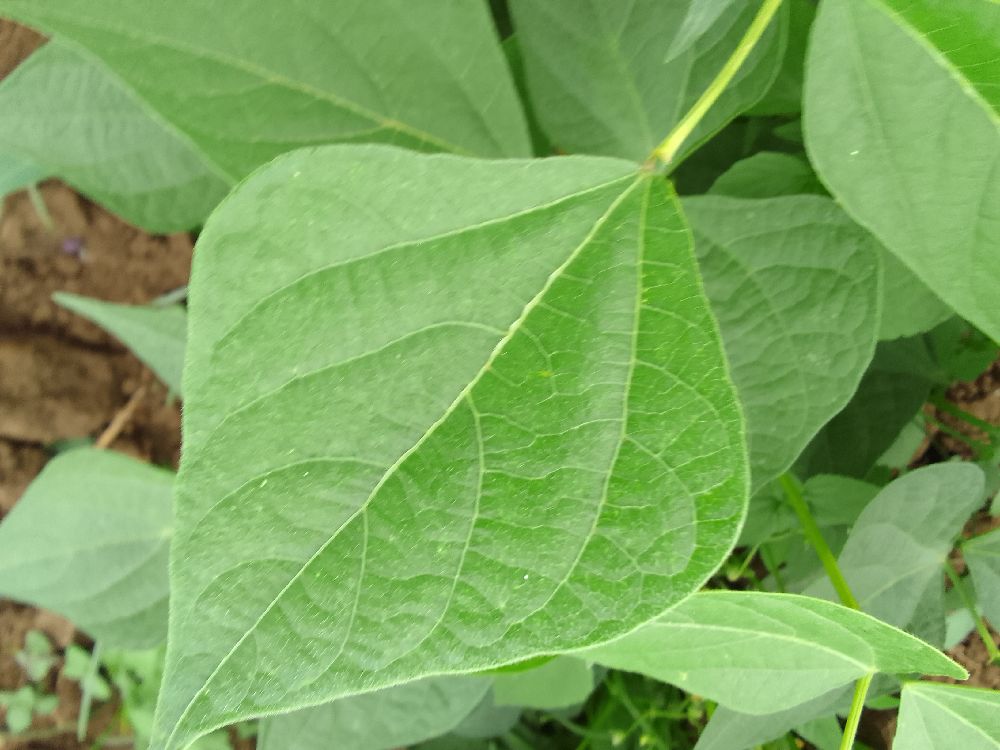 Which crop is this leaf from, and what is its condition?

common bean, healthy
